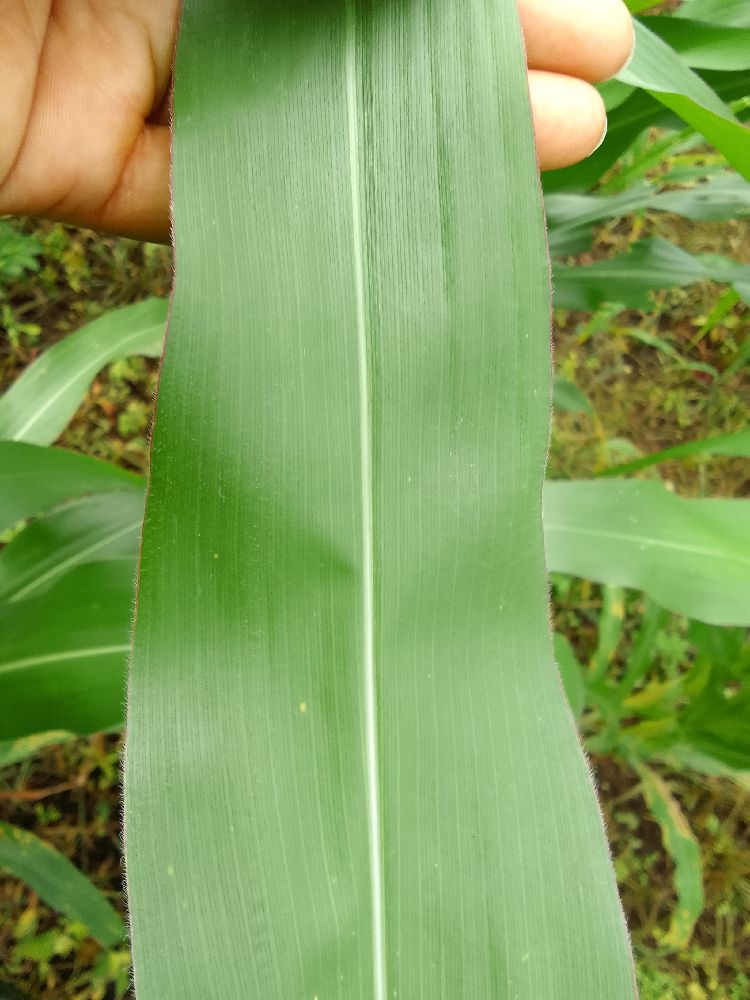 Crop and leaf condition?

maize, healthy
